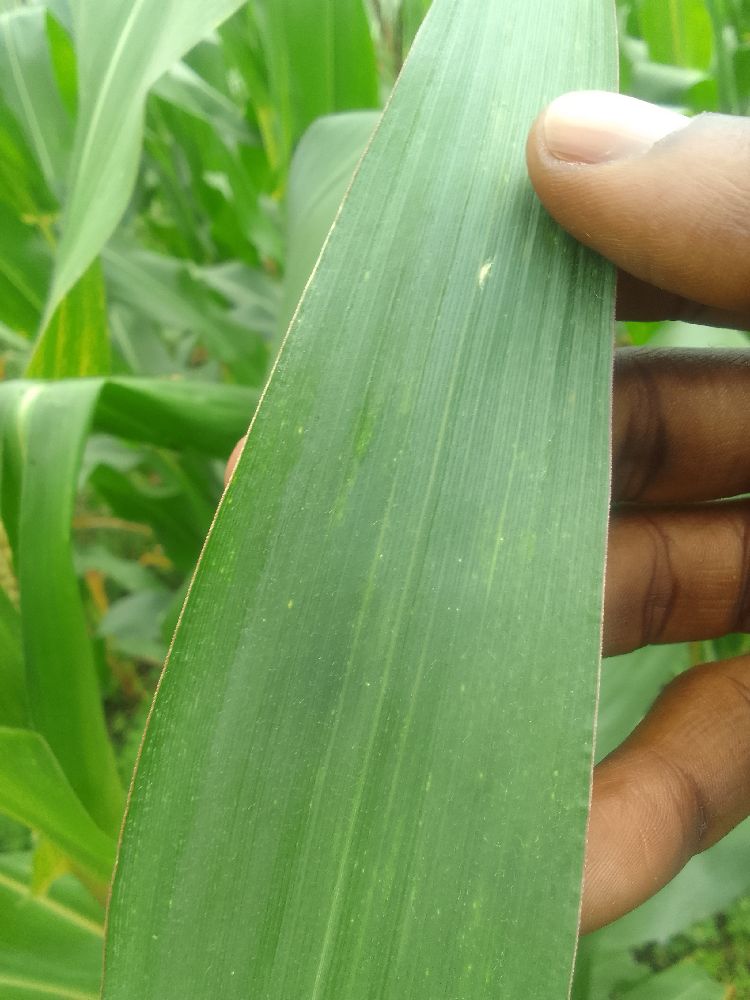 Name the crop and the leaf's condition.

maize, healthy
